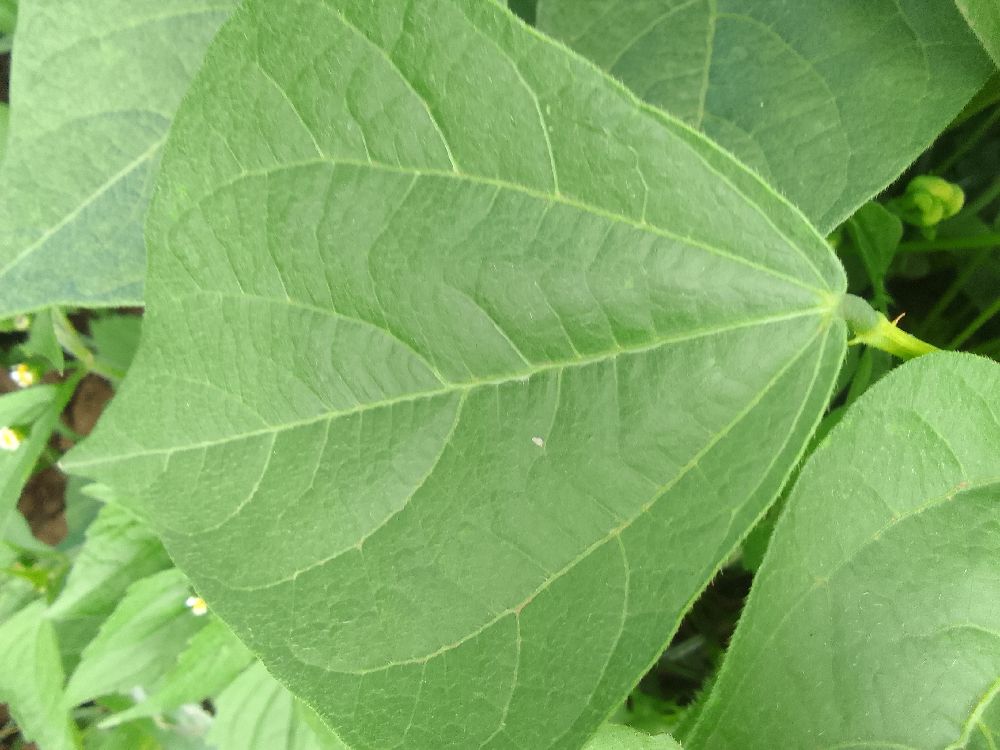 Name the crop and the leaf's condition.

common bean, healthy
